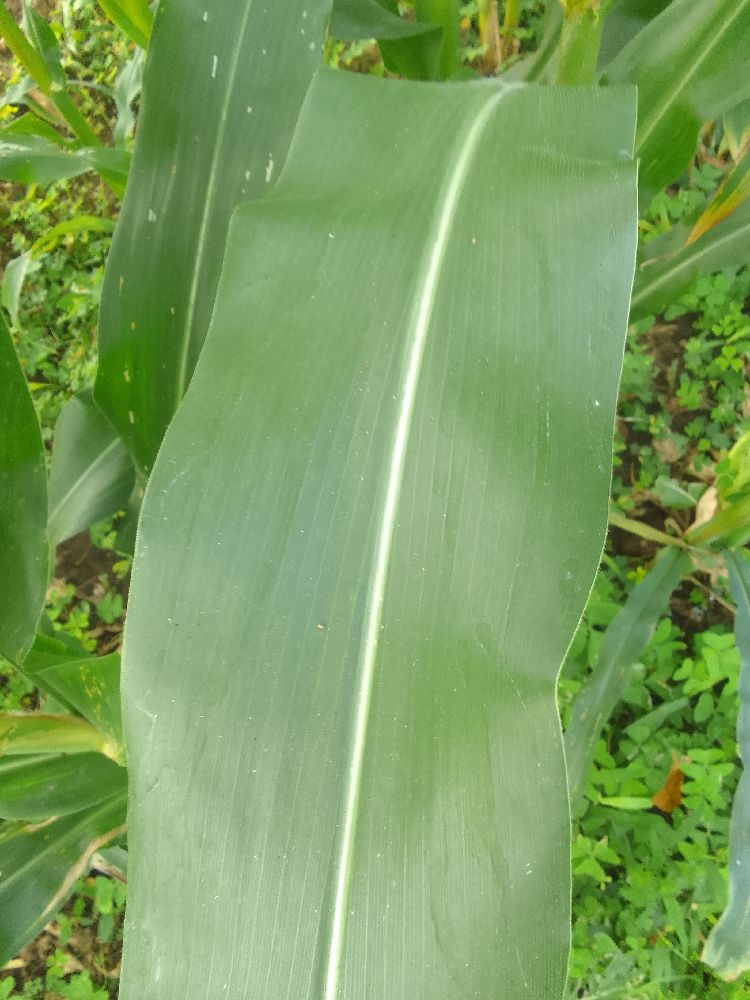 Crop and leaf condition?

maize, healthy
